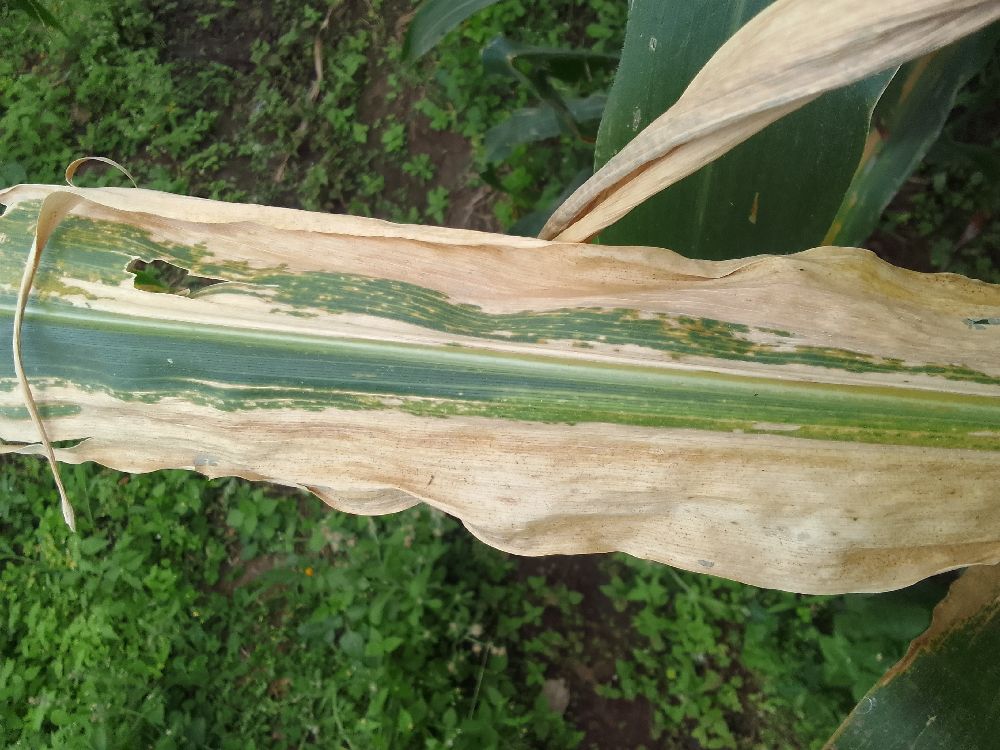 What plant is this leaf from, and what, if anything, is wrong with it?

maize, maize lethal necrosis
